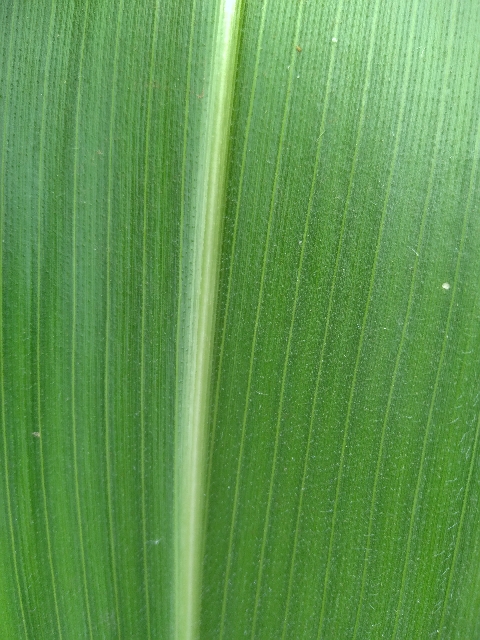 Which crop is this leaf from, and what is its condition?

maize, healthy
